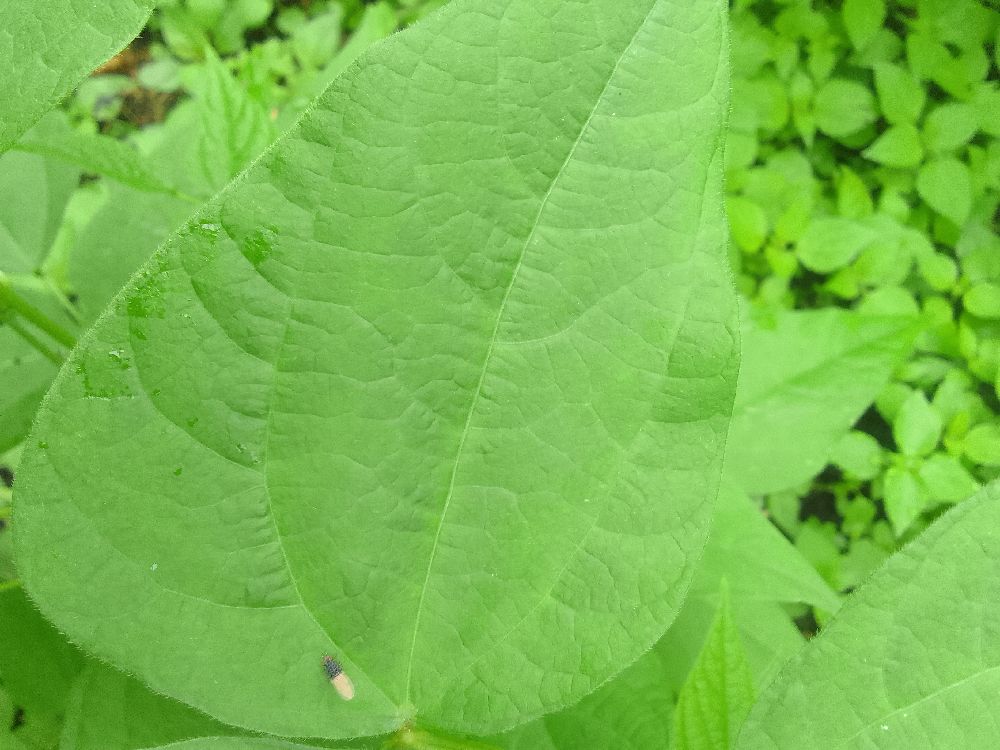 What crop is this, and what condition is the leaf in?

common bean, healthy
